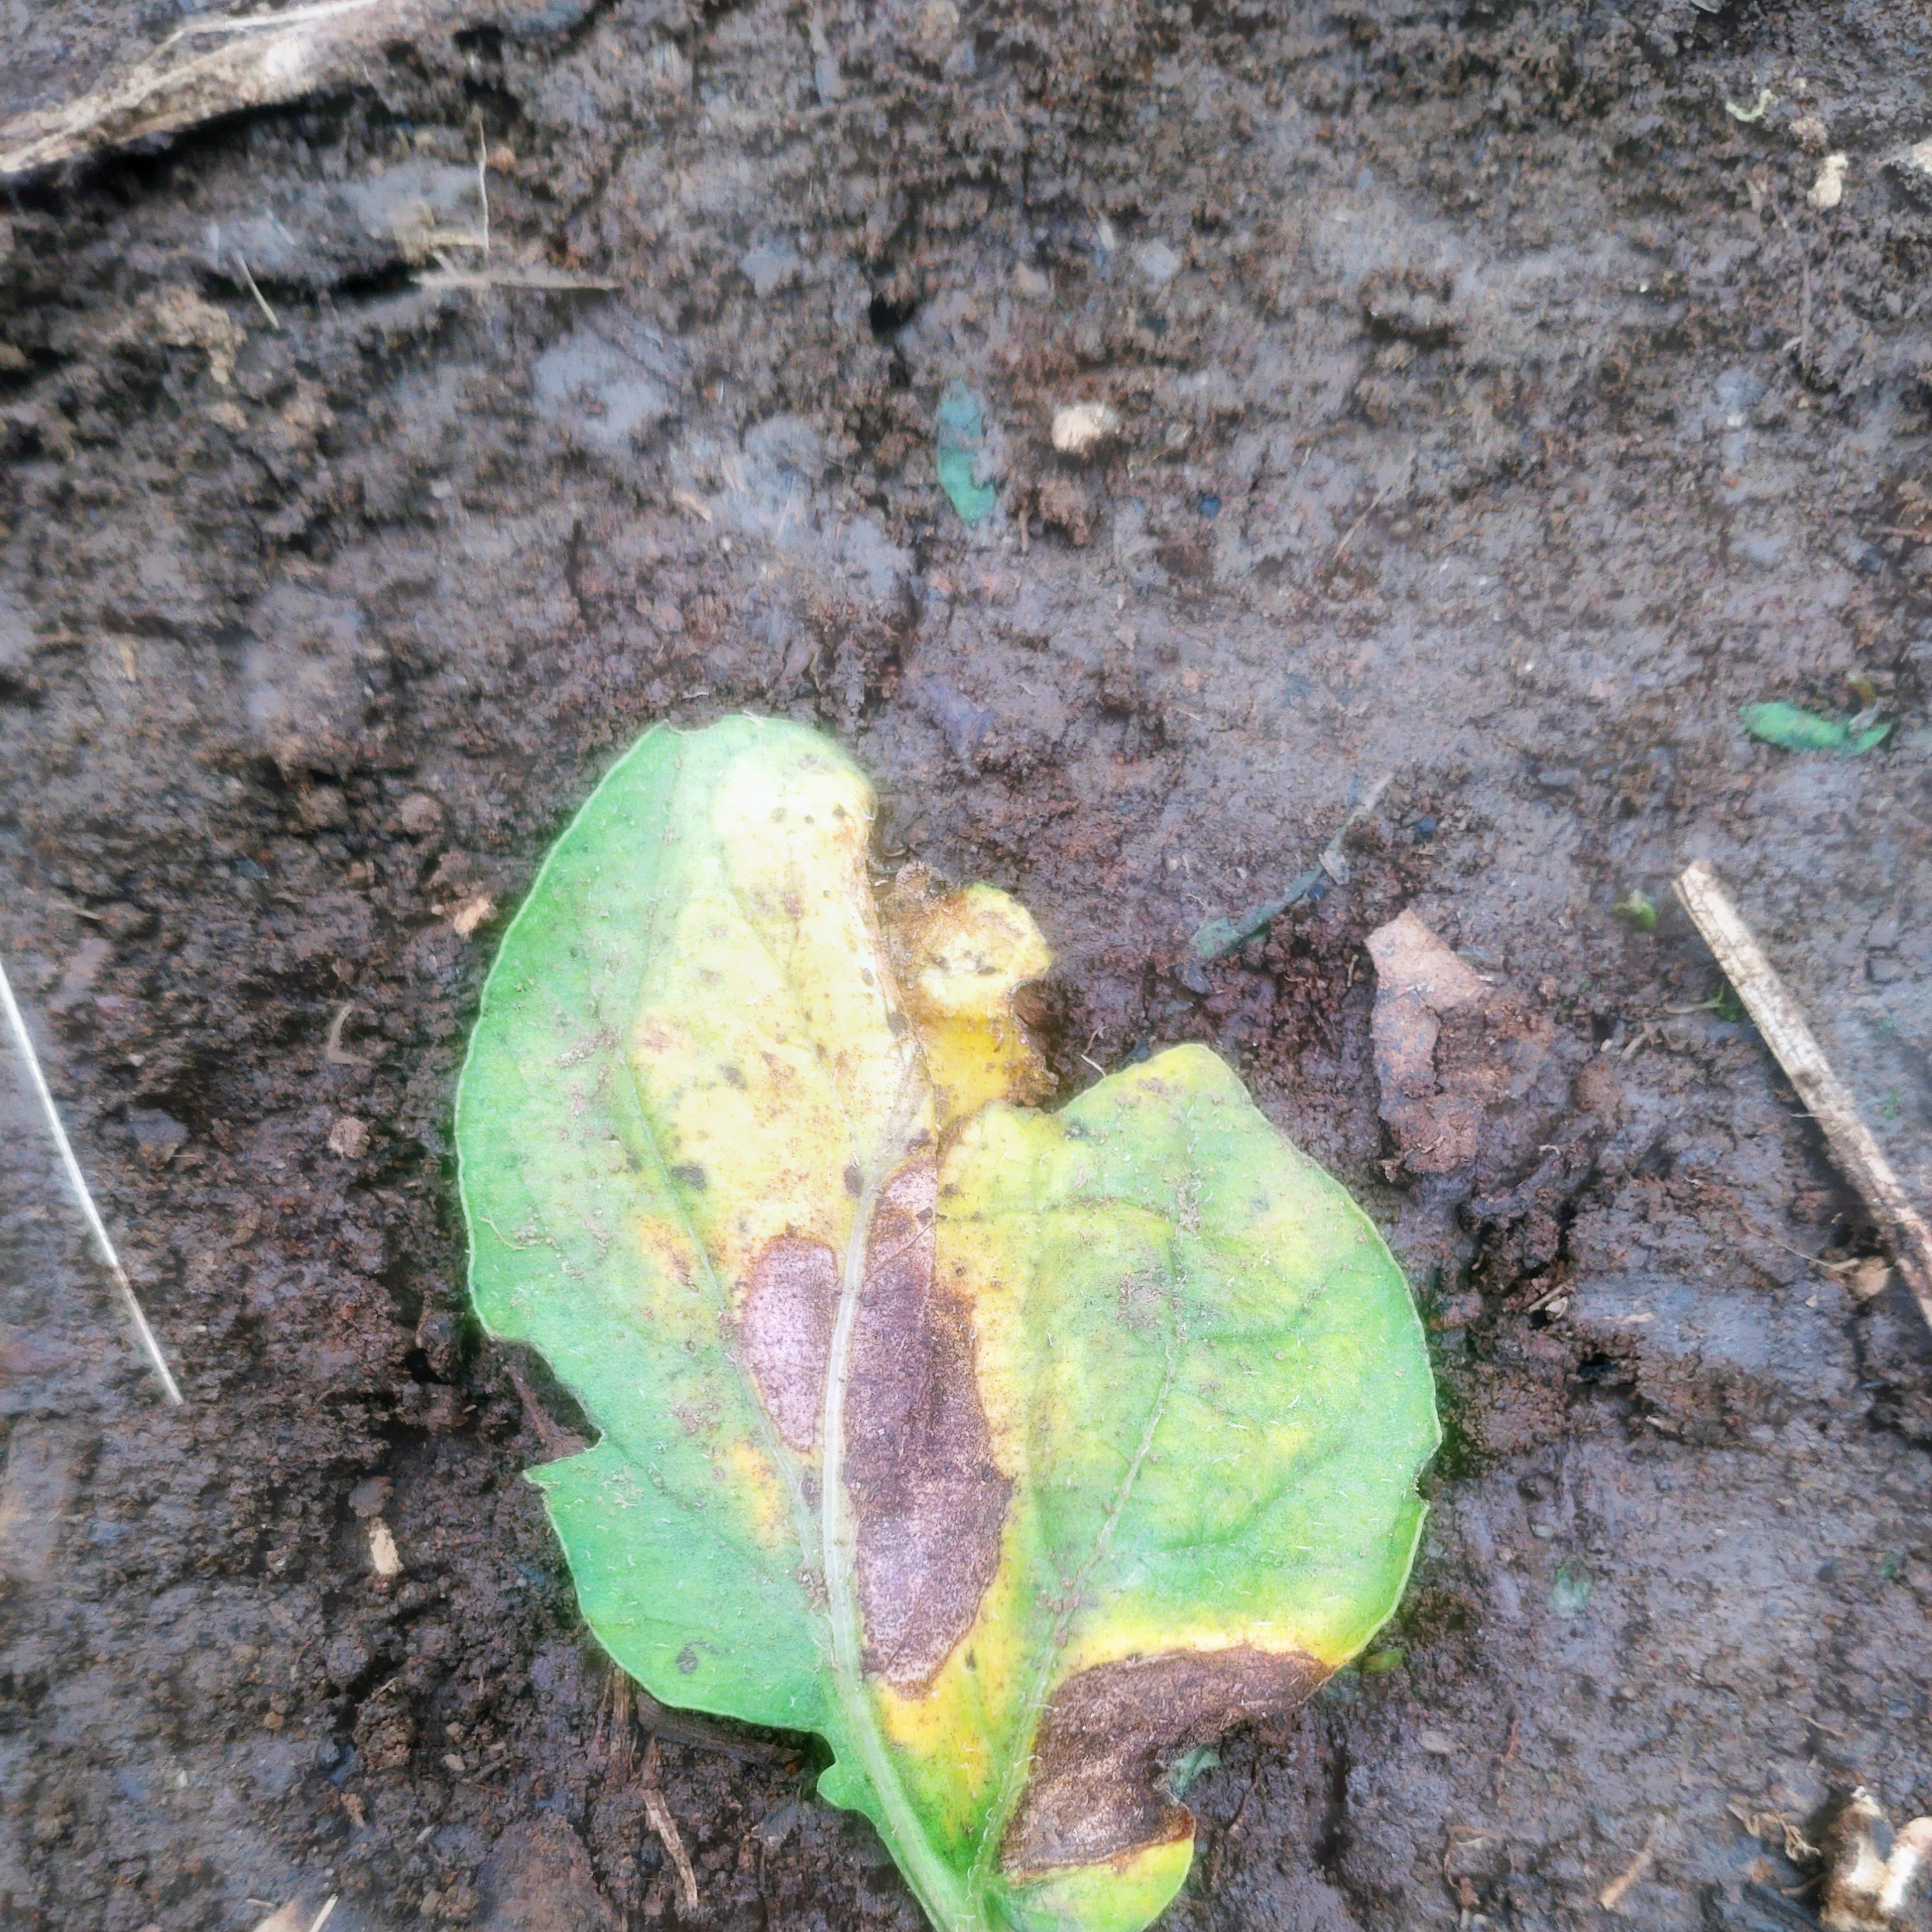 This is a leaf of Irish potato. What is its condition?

late blight
